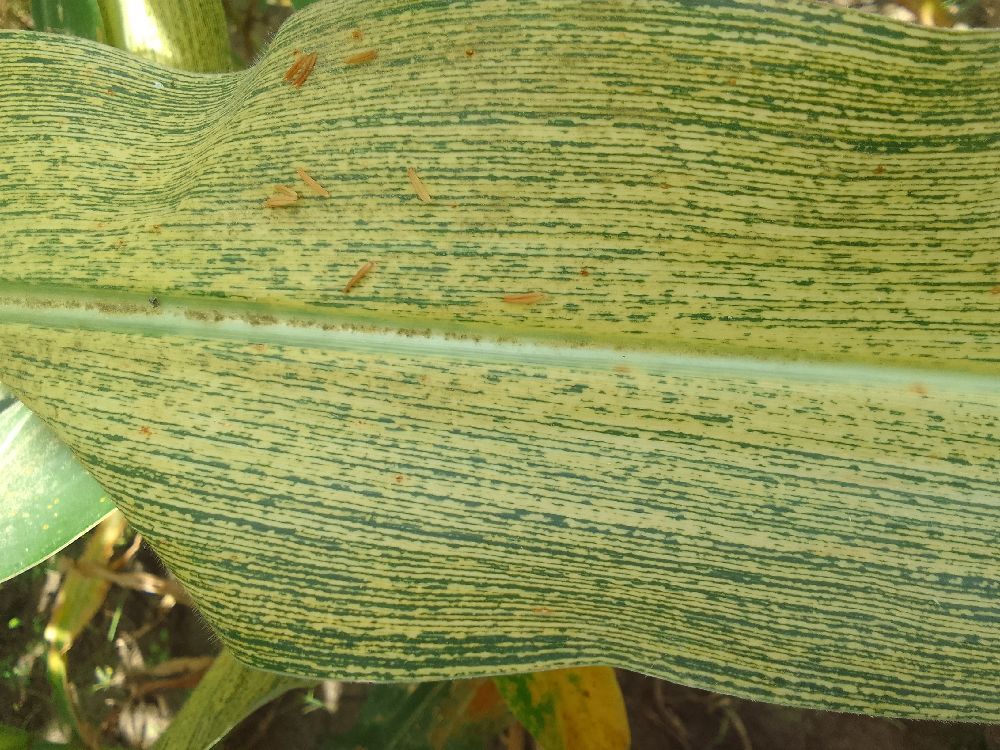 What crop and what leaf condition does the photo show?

maize, maize streak virus
